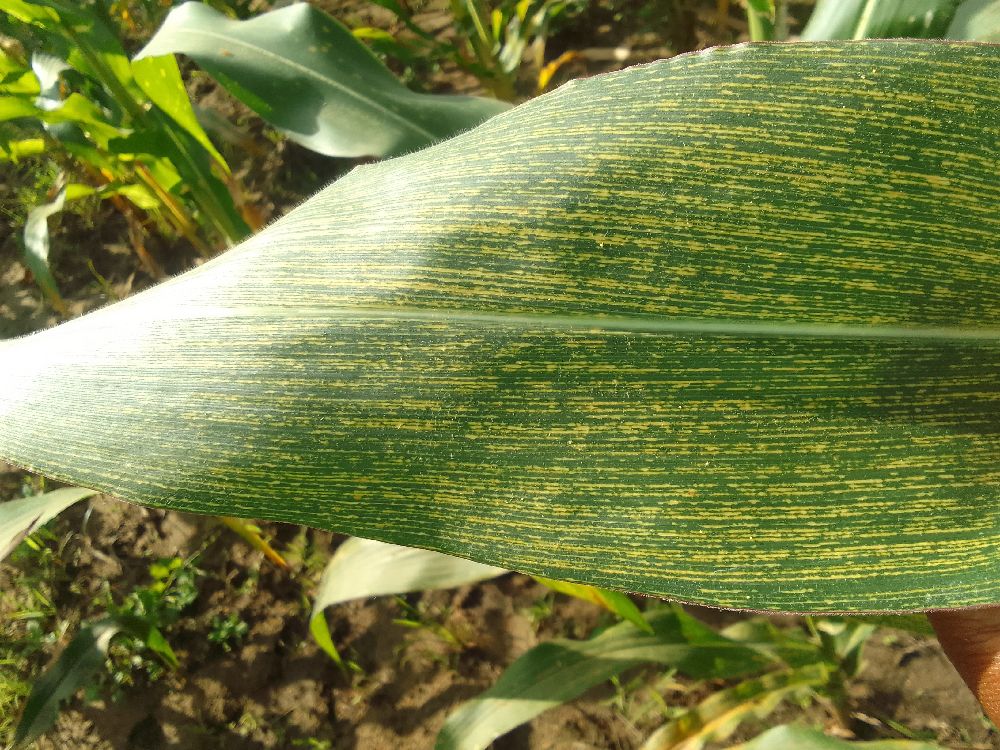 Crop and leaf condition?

maize, maize streak virus
